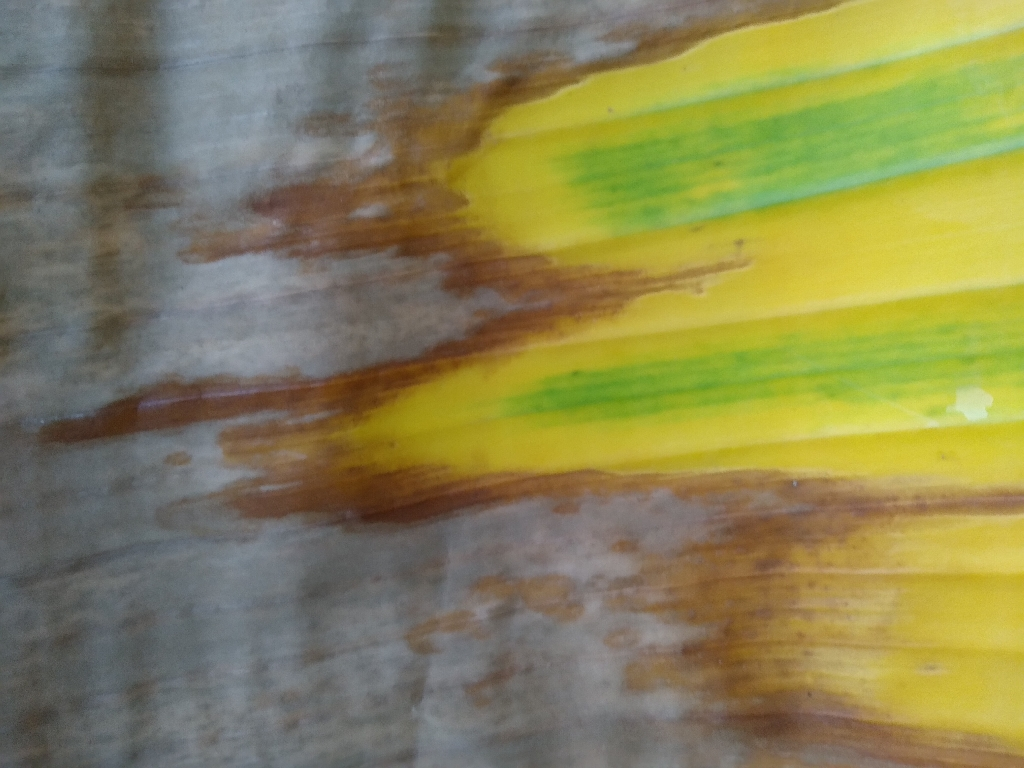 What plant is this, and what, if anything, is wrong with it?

banana, fusarium wilt race 1
